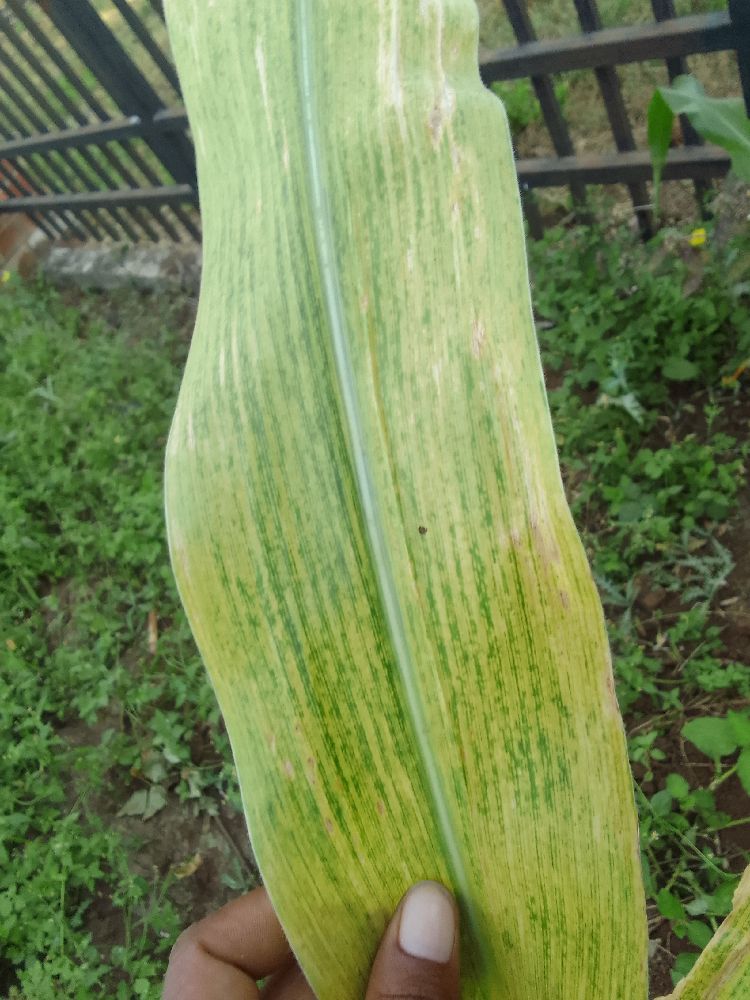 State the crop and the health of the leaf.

maize, maize lethal necrosis
